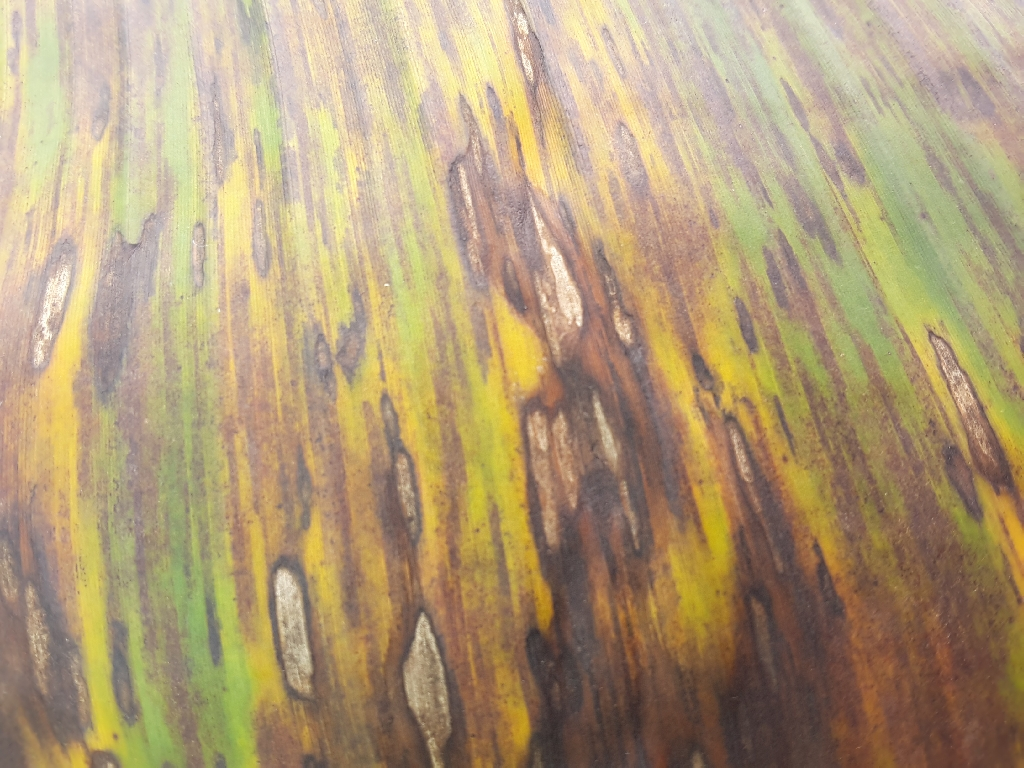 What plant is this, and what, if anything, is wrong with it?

banana, black sigatoka
